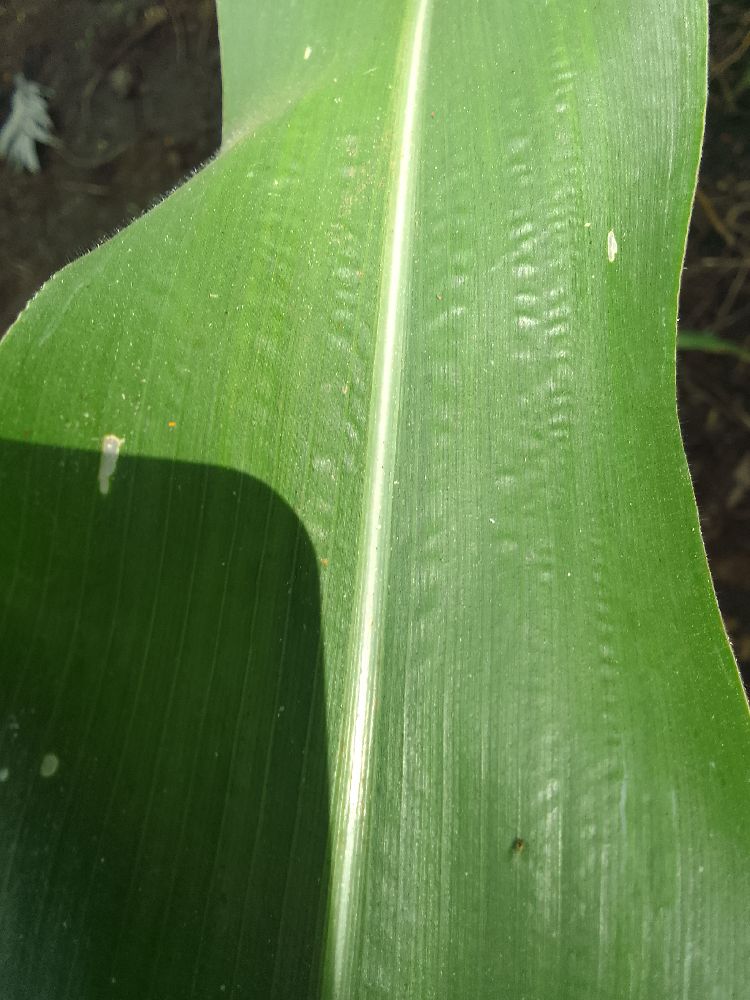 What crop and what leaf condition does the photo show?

maize, healthy
